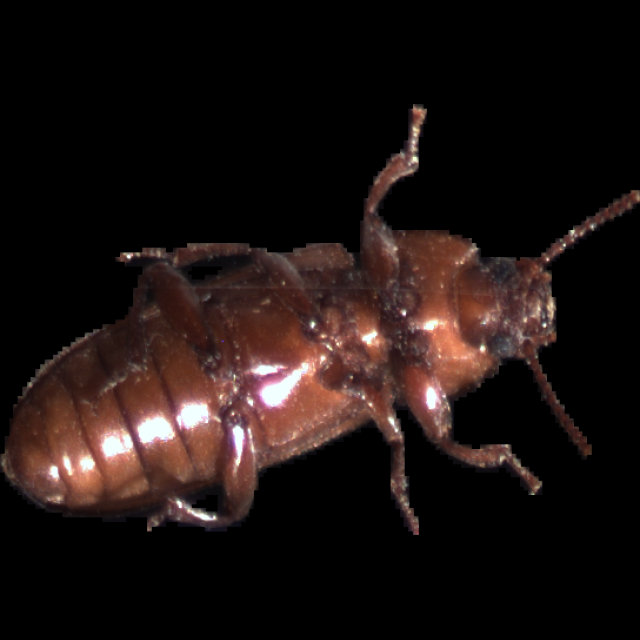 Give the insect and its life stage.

mealworm beetle
